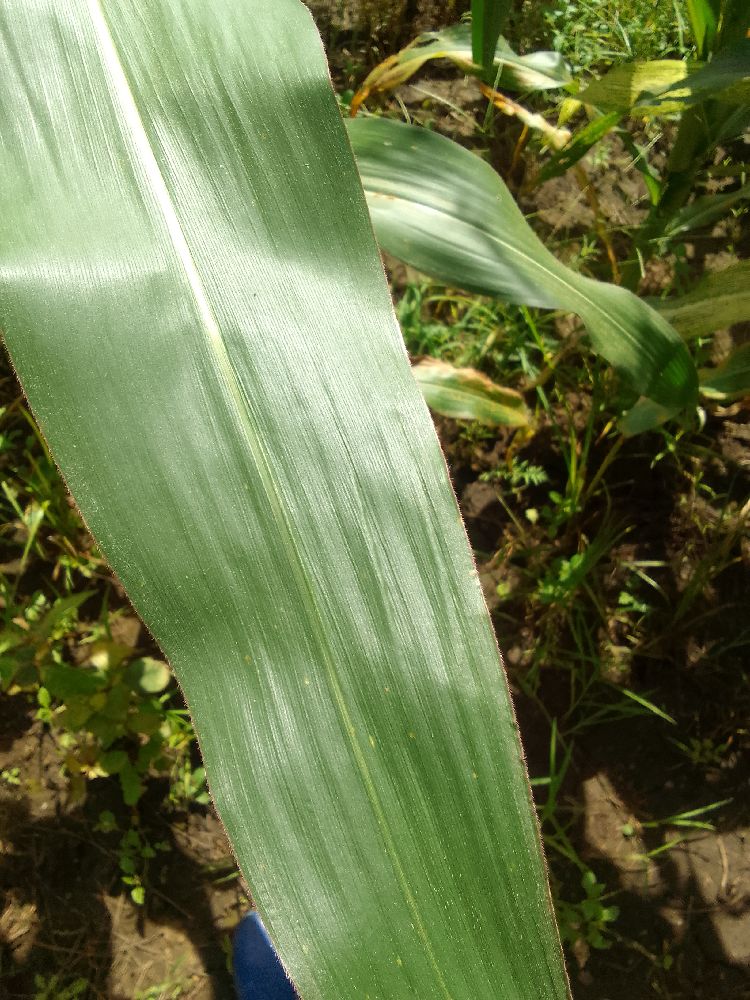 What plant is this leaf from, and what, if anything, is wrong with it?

maize, healthy
